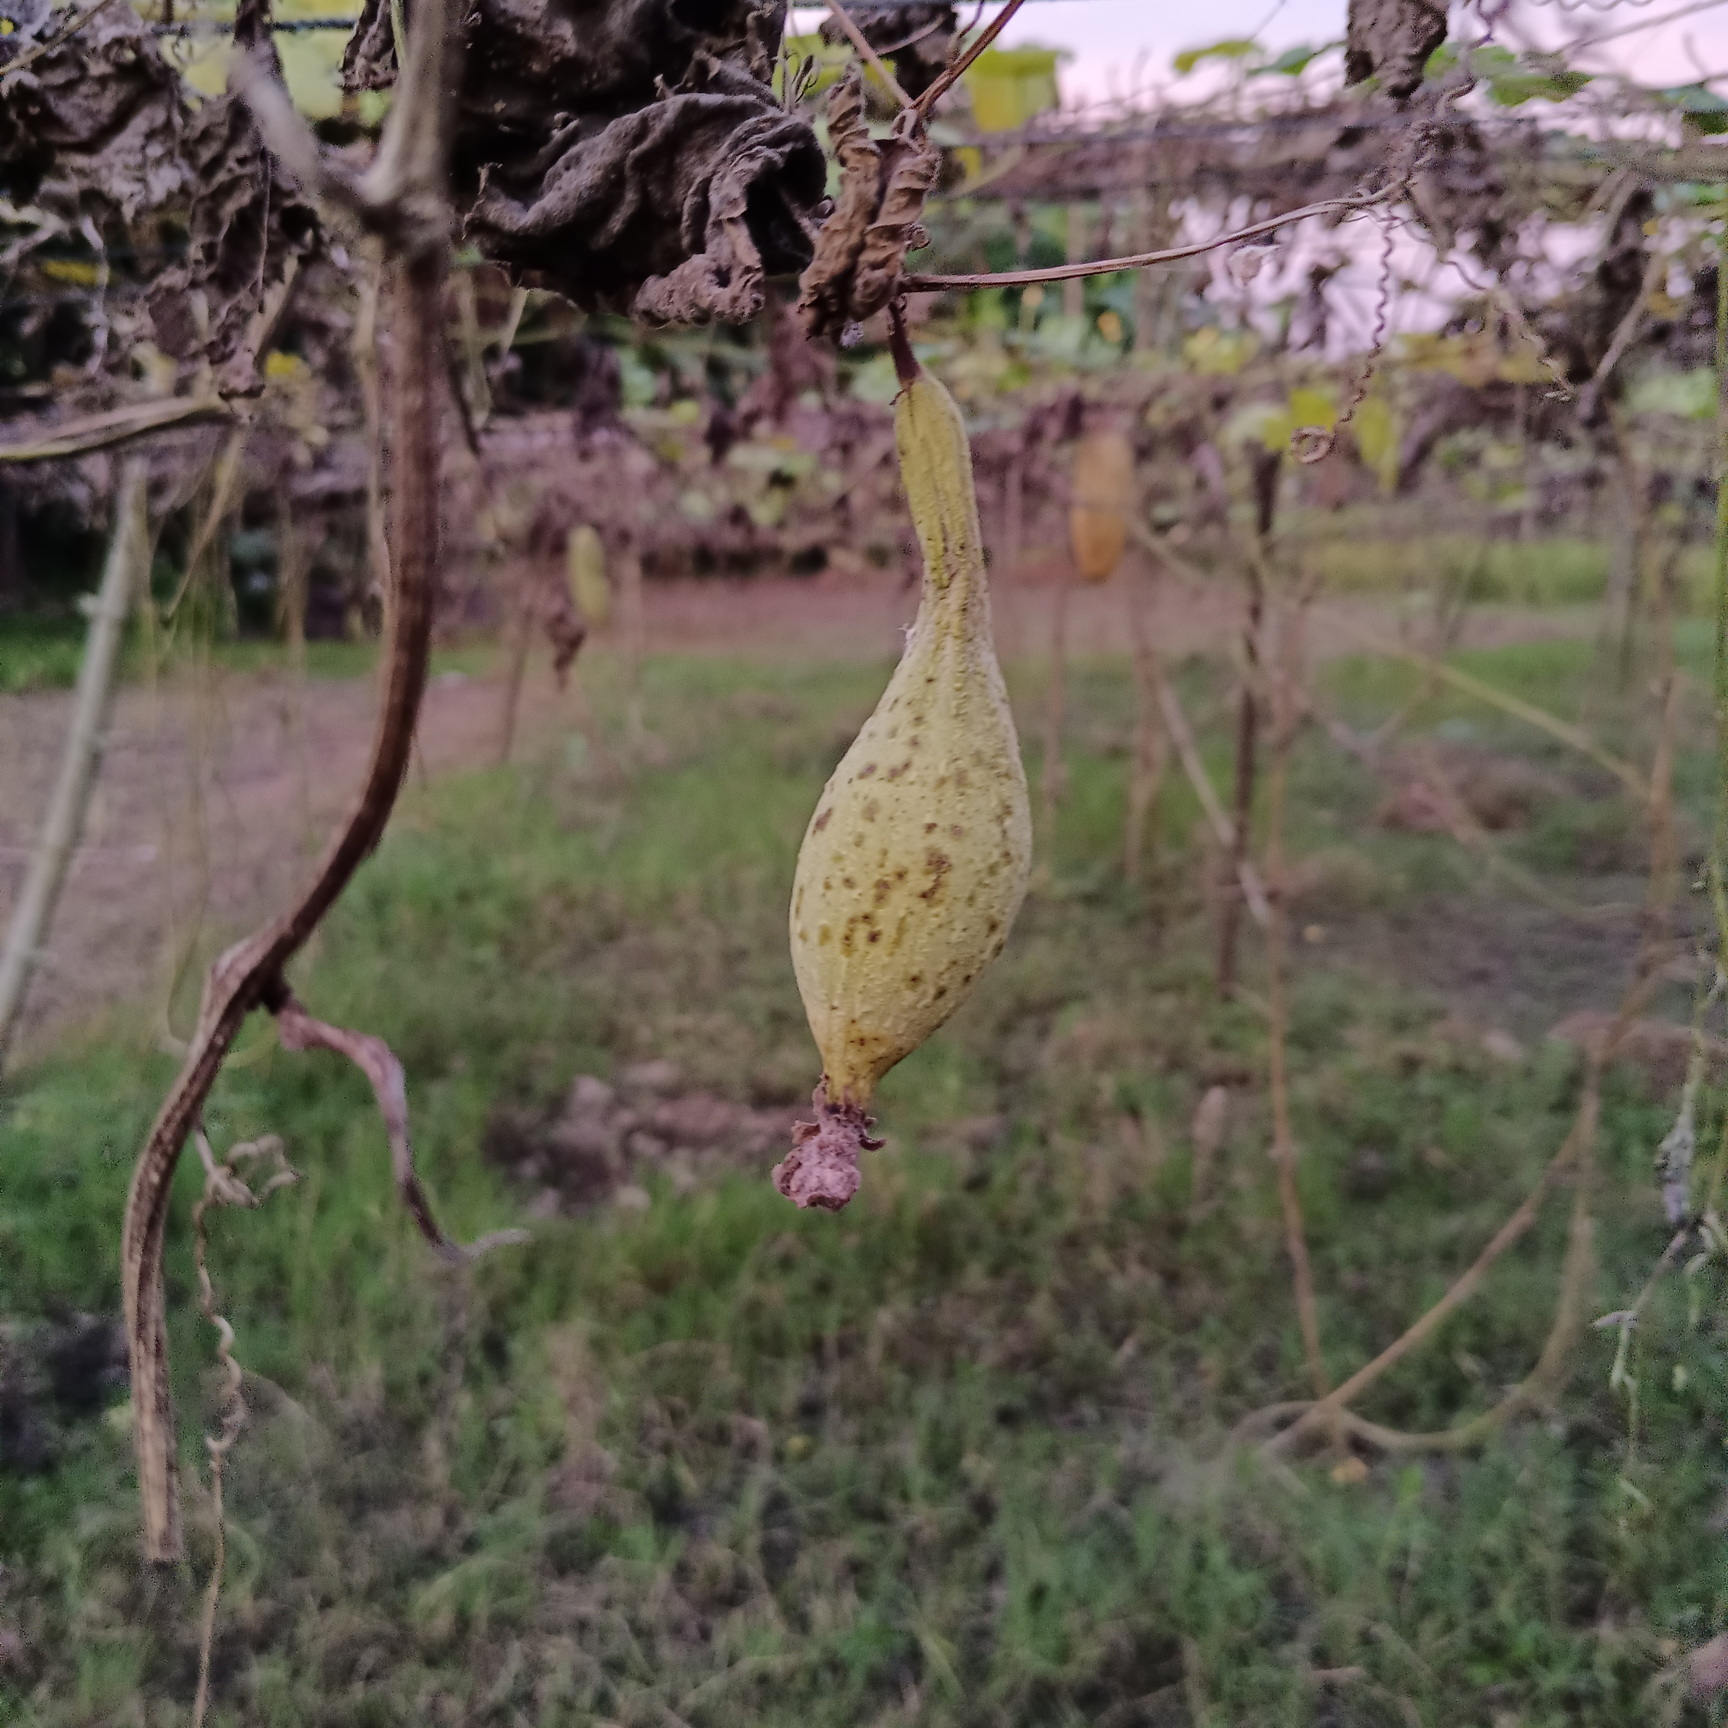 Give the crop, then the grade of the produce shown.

luffa, faulty
